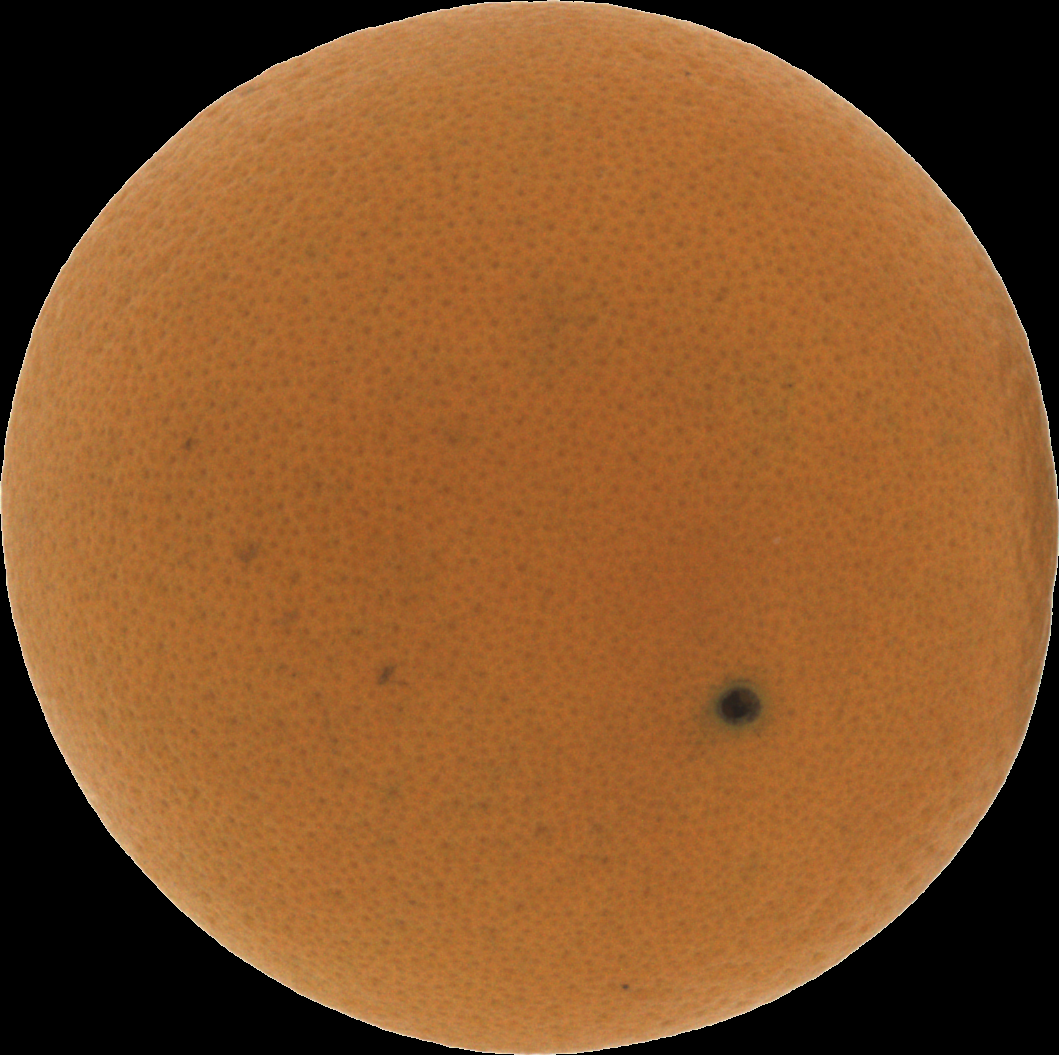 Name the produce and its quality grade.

orange, good
